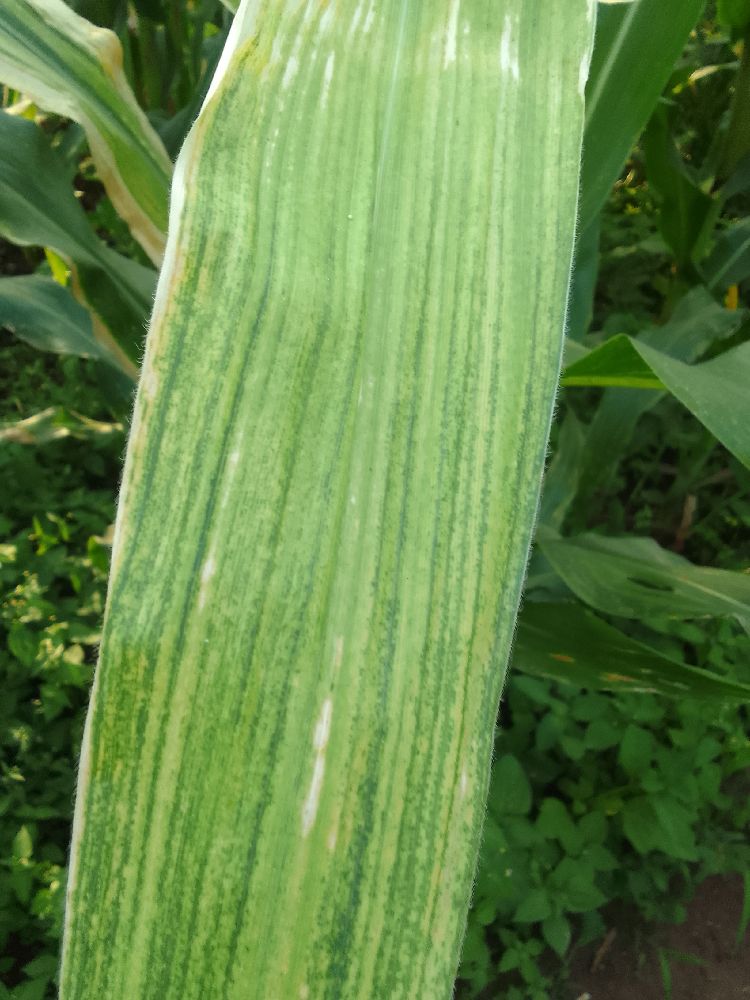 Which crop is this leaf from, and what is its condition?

maize, maize lethal necrosis
